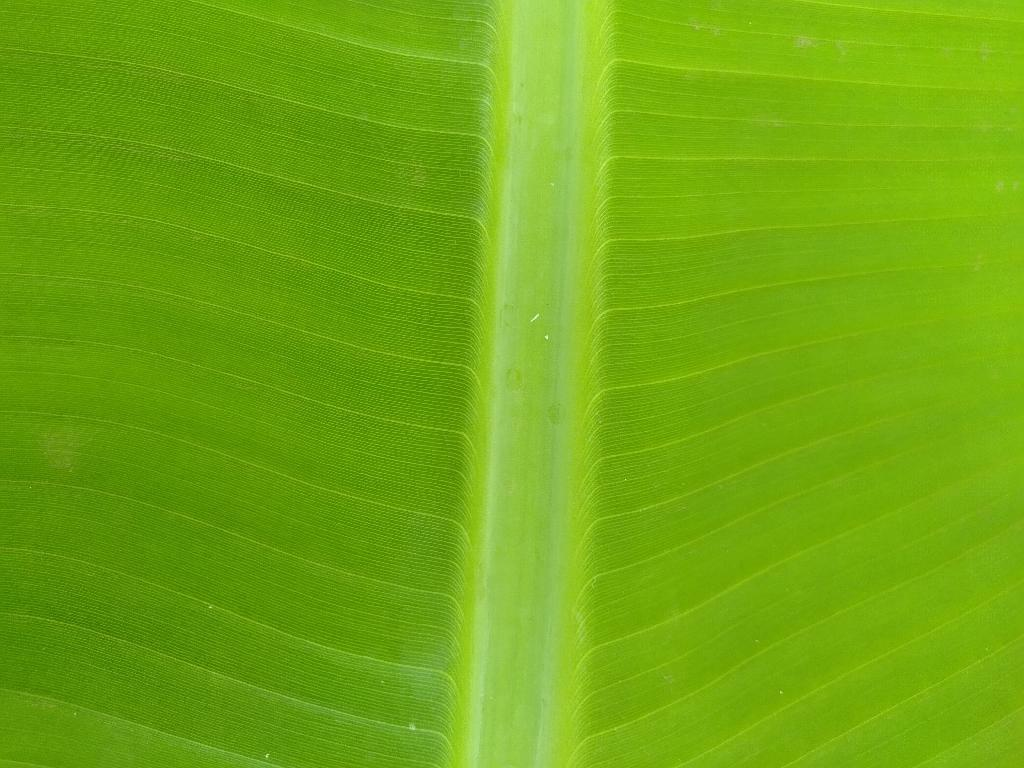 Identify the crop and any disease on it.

banana, healthy
